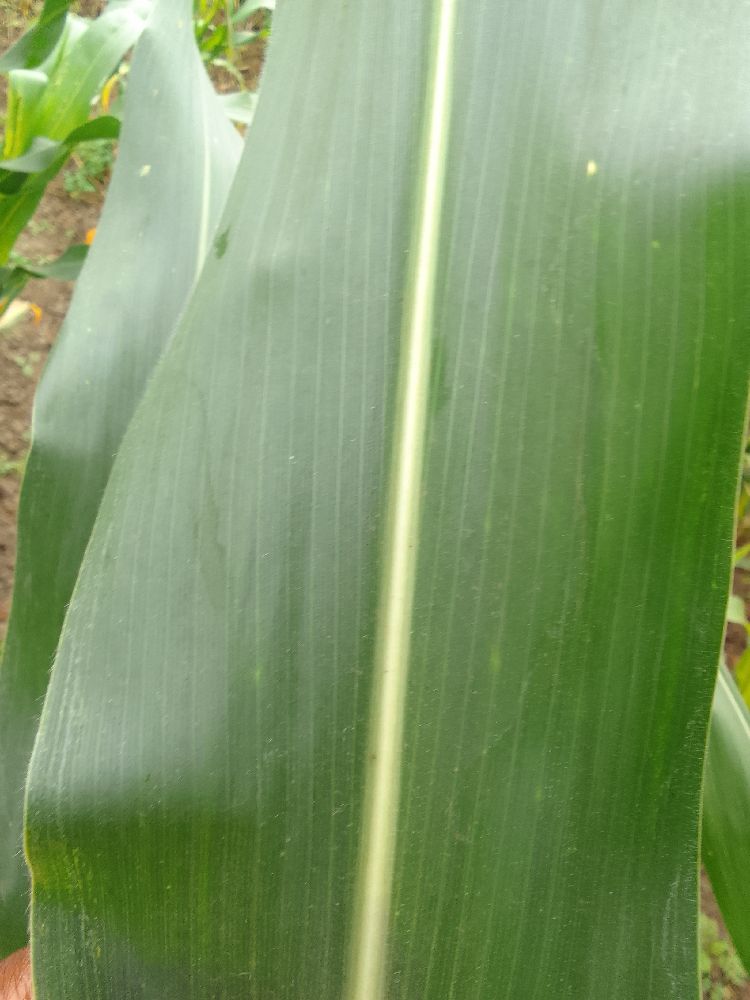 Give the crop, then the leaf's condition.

maize, healthy
